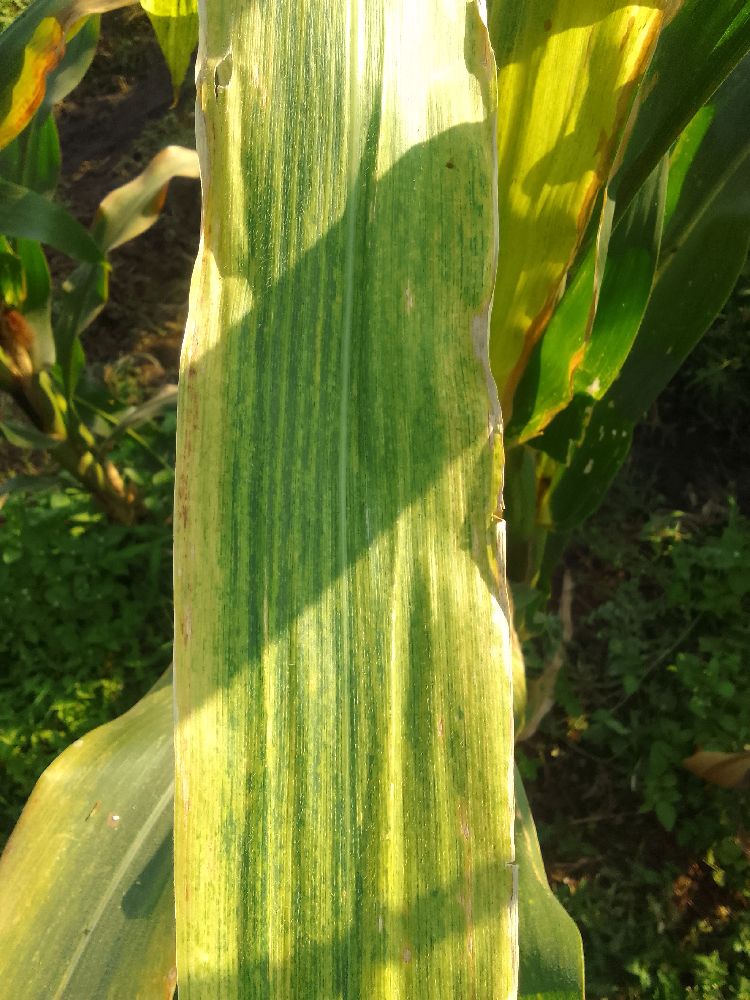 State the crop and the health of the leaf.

maize, maize lethal necrosis
